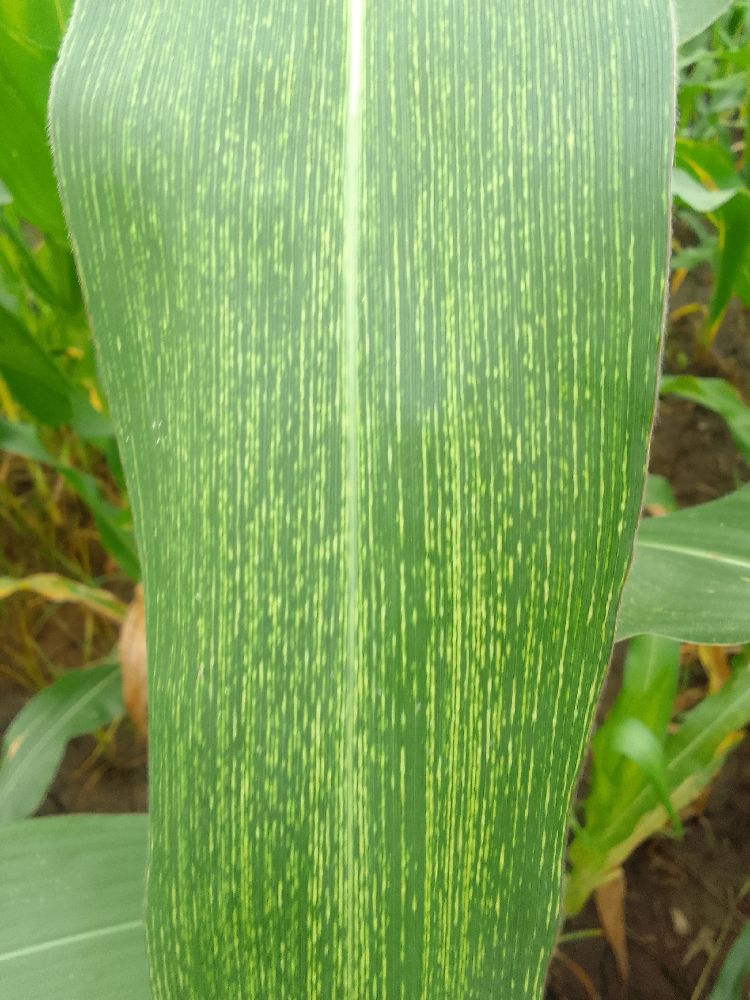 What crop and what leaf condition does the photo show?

maize, healthy
